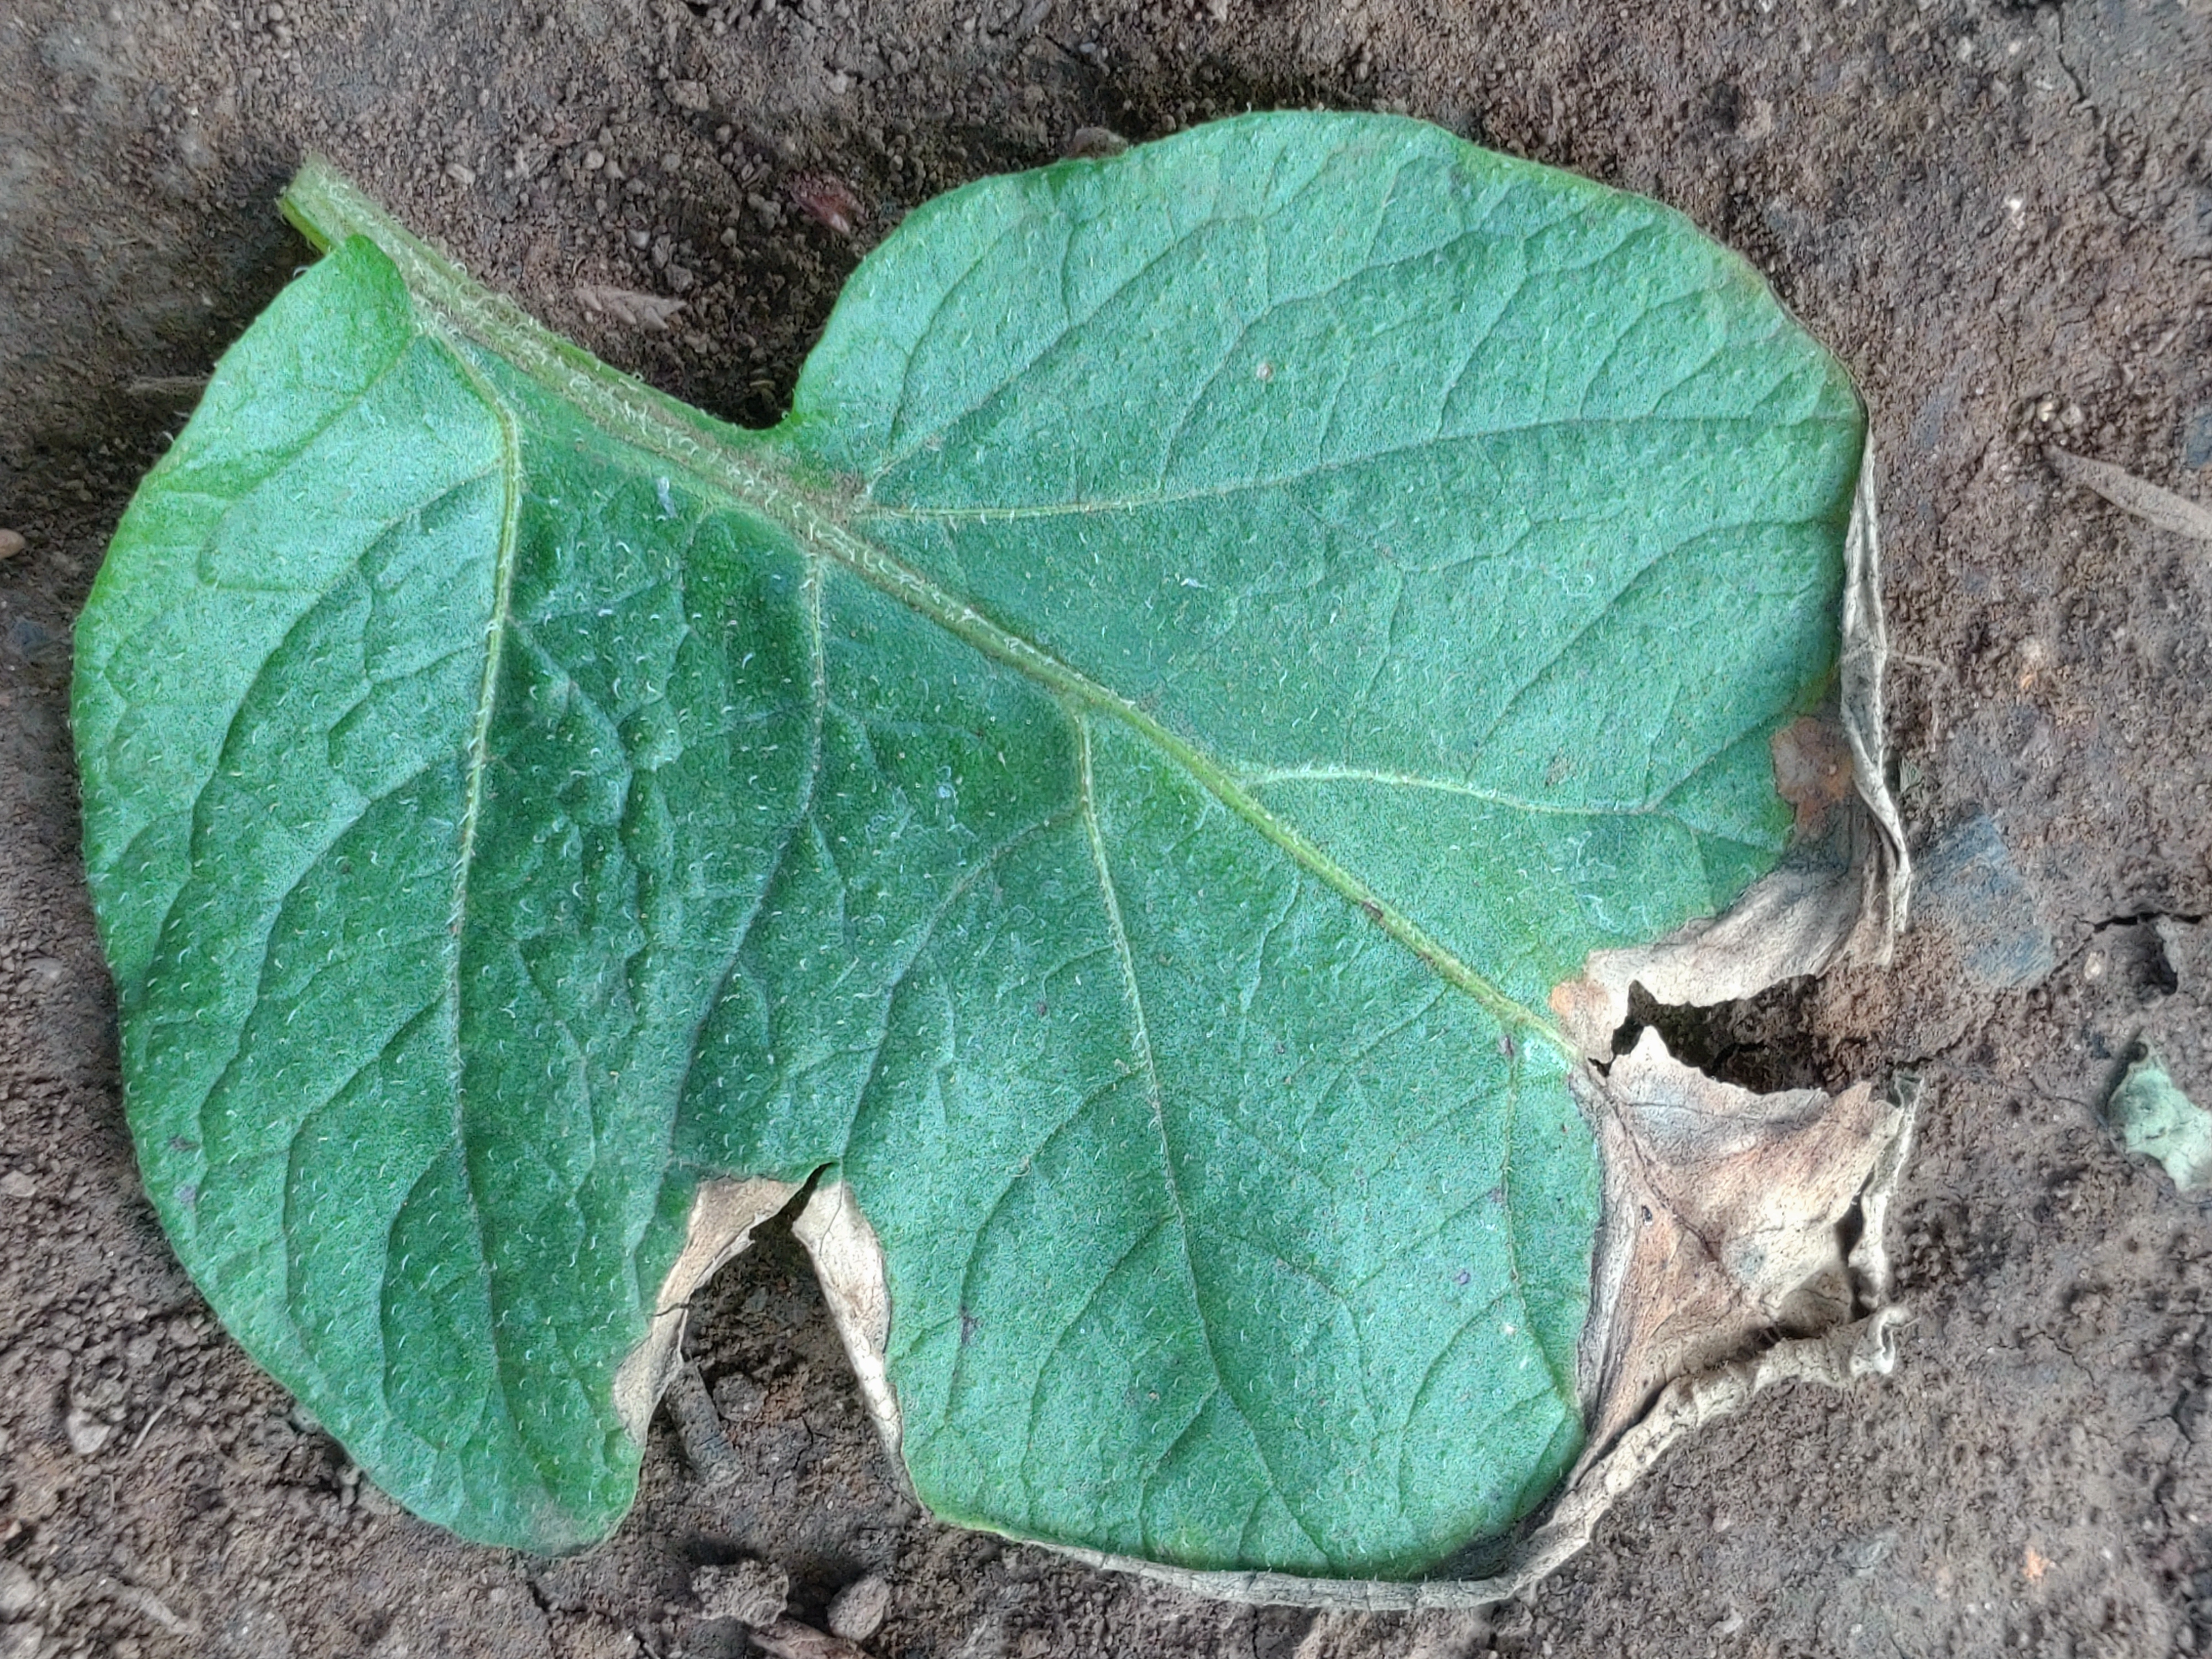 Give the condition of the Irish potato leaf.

early blight
